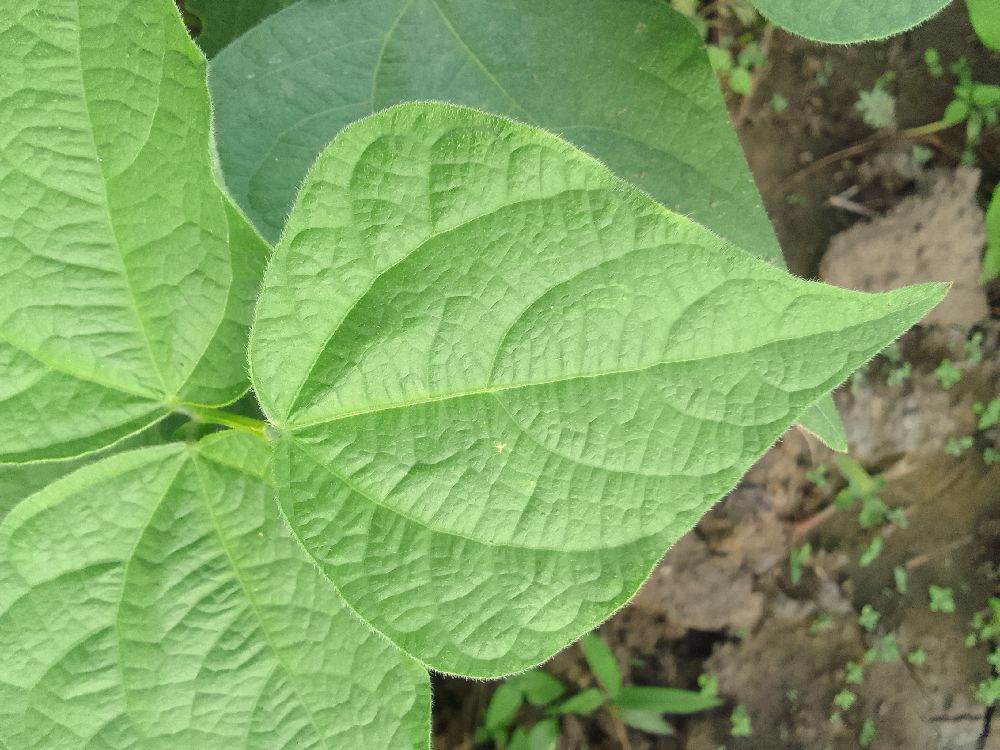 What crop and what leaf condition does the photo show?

common bean, healthy
